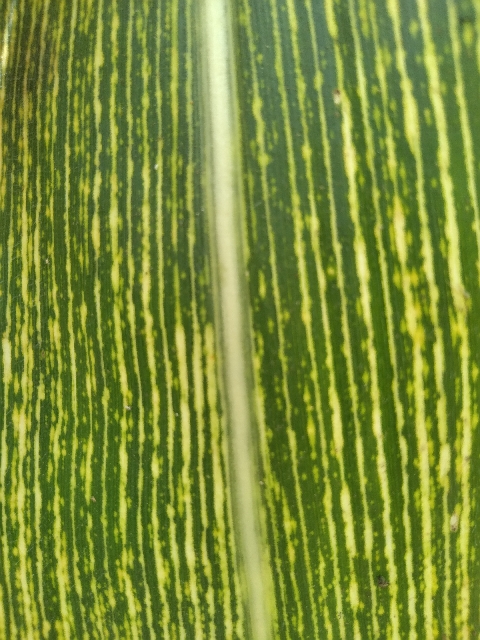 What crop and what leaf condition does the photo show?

maize, maize streak virus
